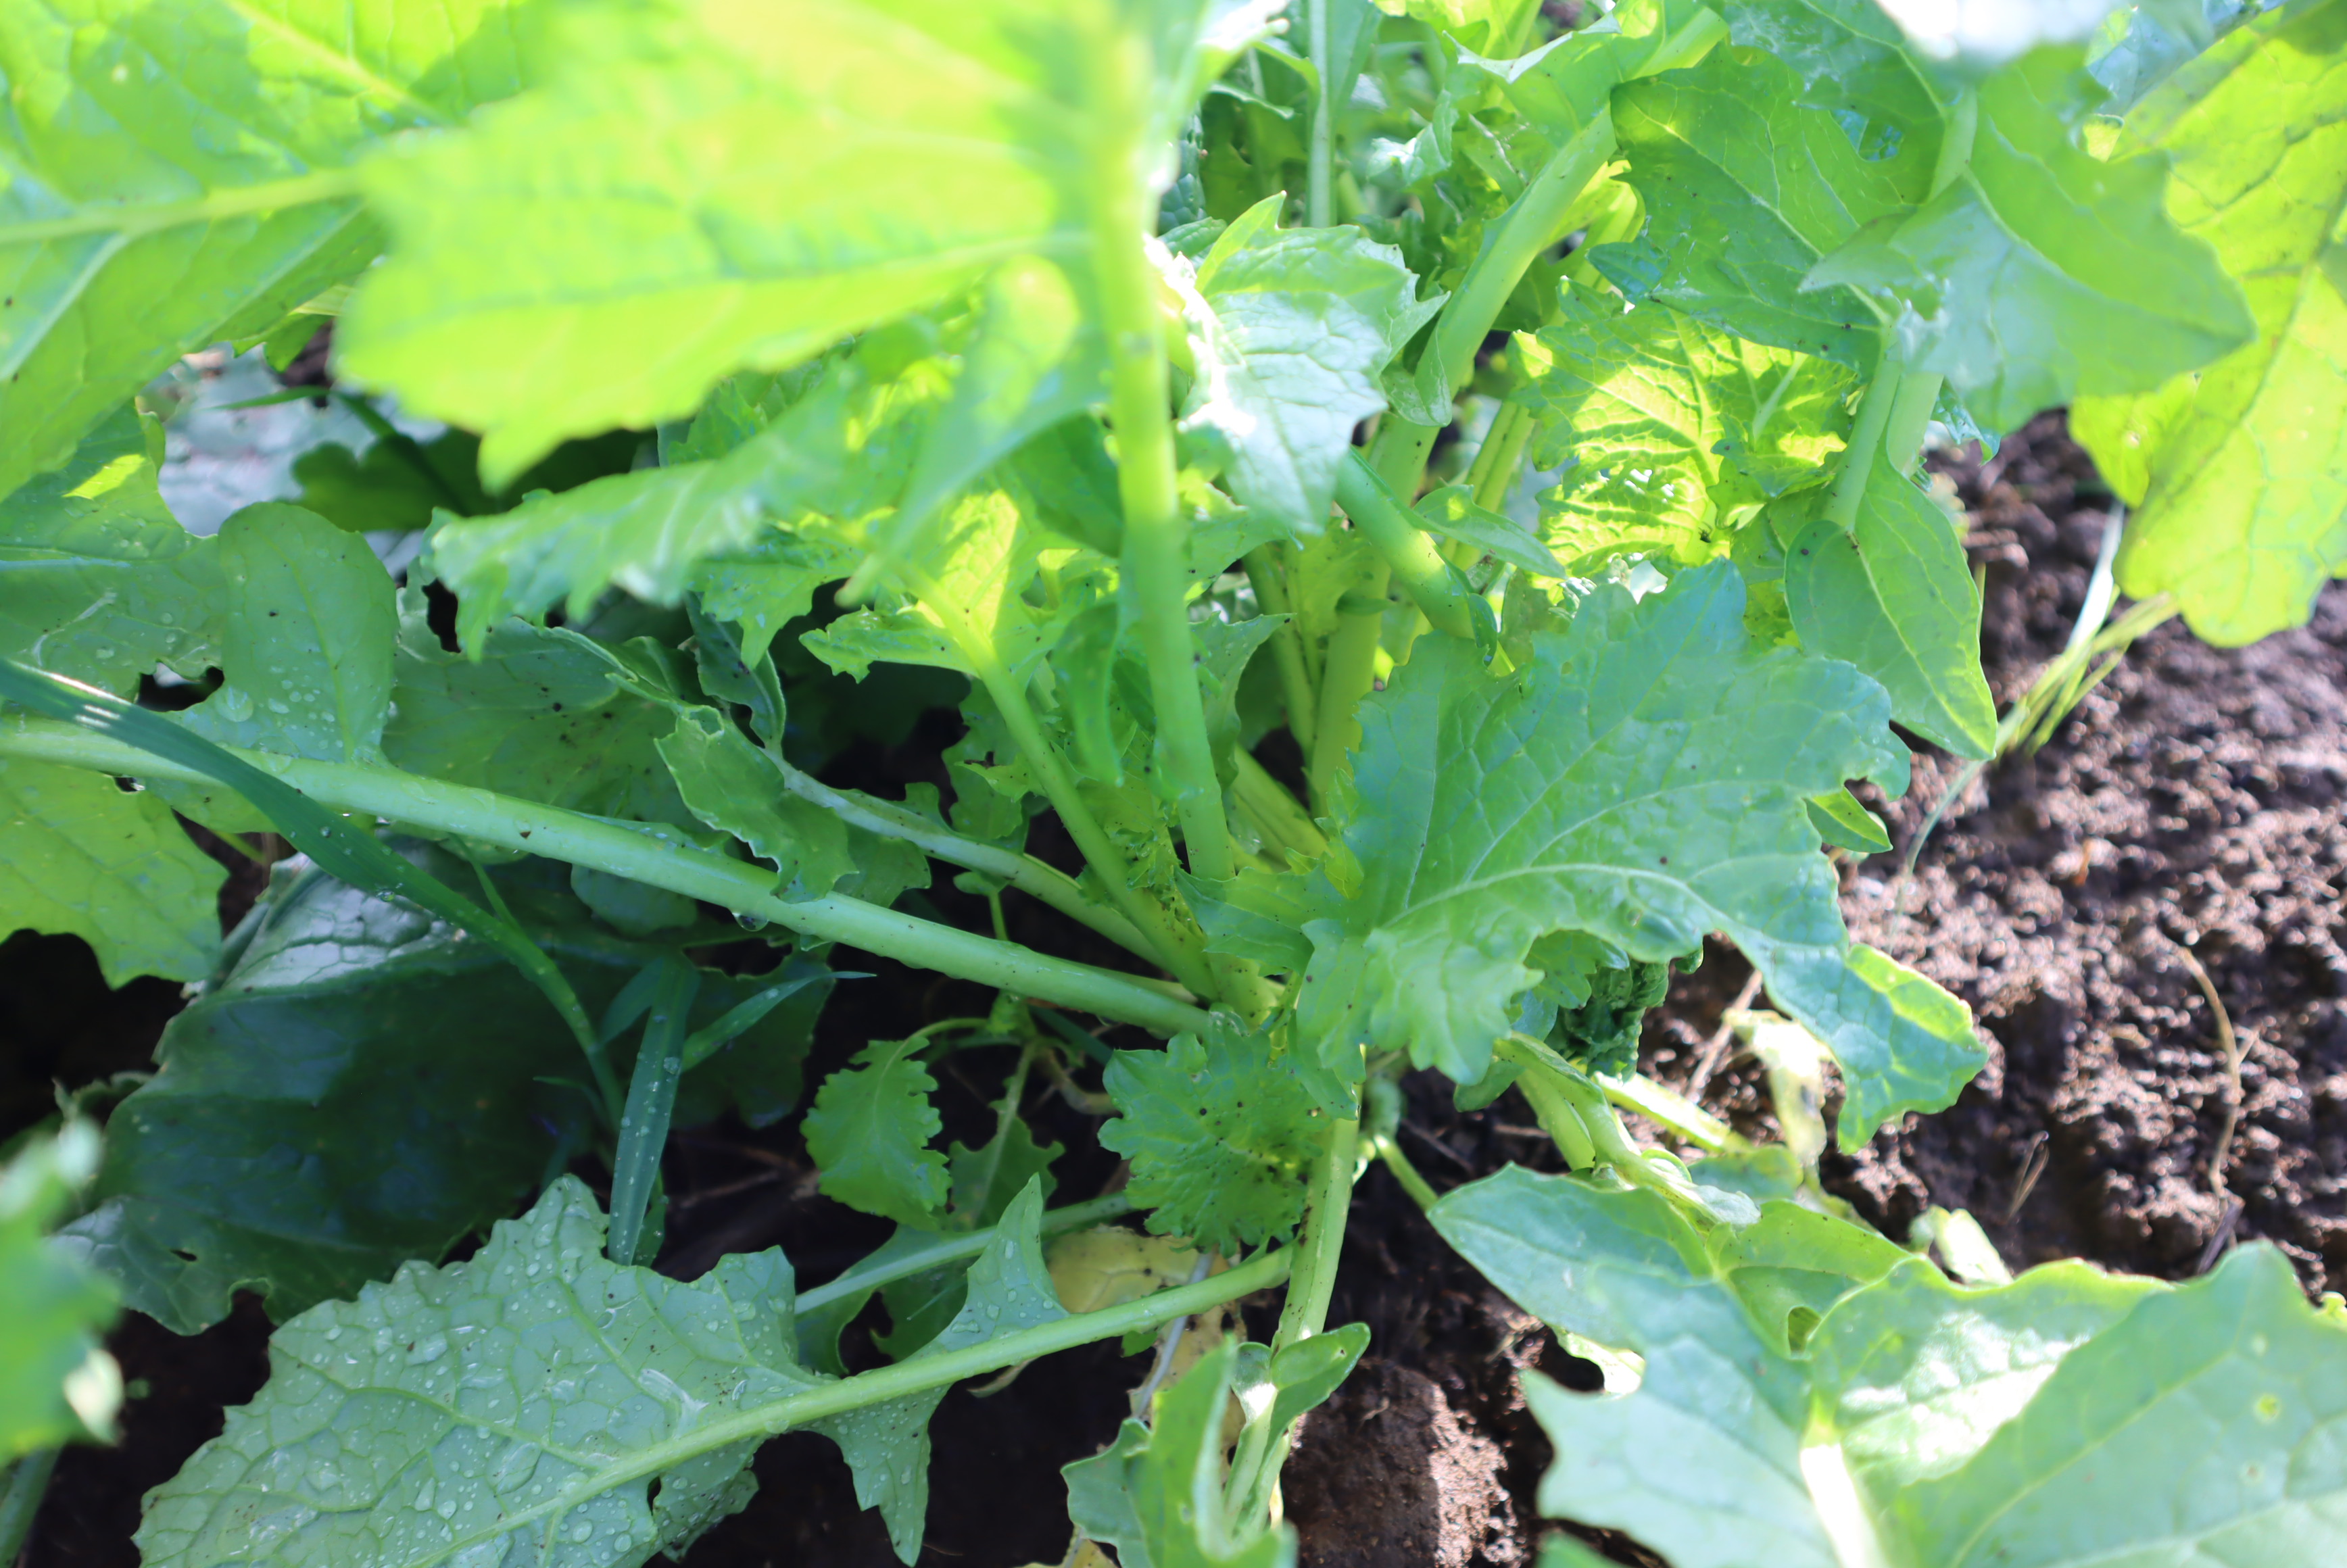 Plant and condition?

rapini, healthy
